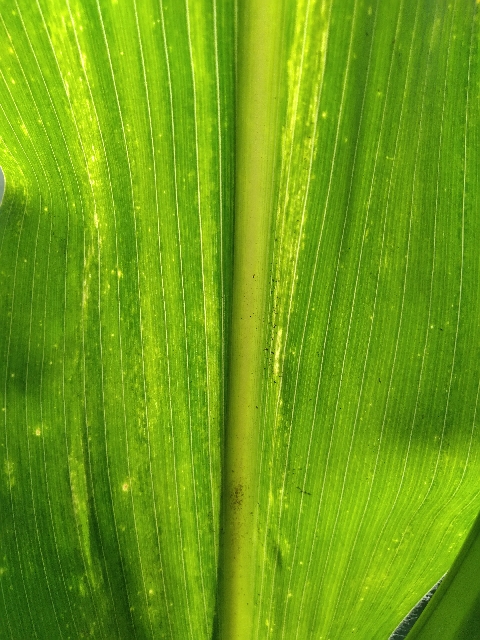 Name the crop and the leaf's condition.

maize, maize lethal necrosis
